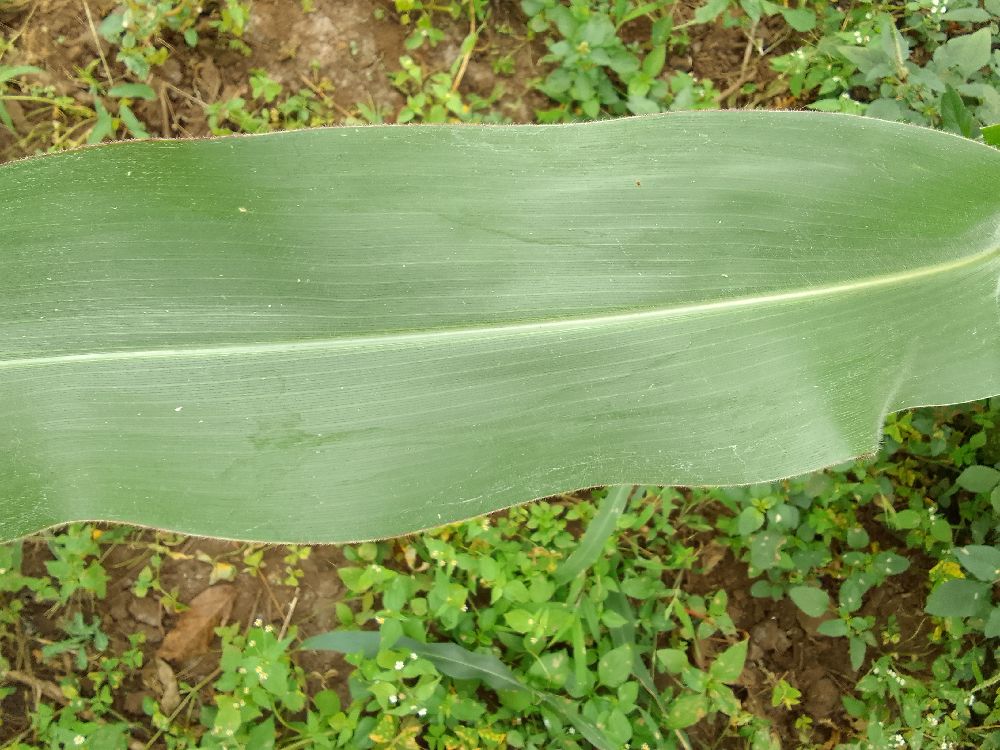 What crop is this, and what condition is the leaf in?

maize, healthy
